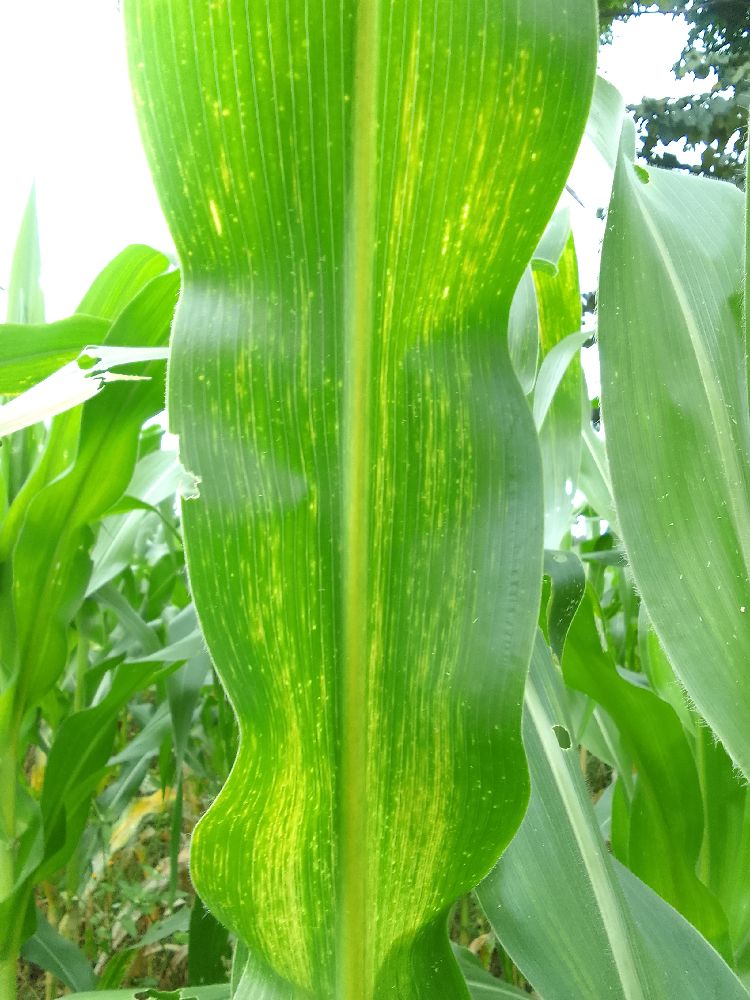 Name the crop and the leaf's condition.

maize, maize lethal necrosis
